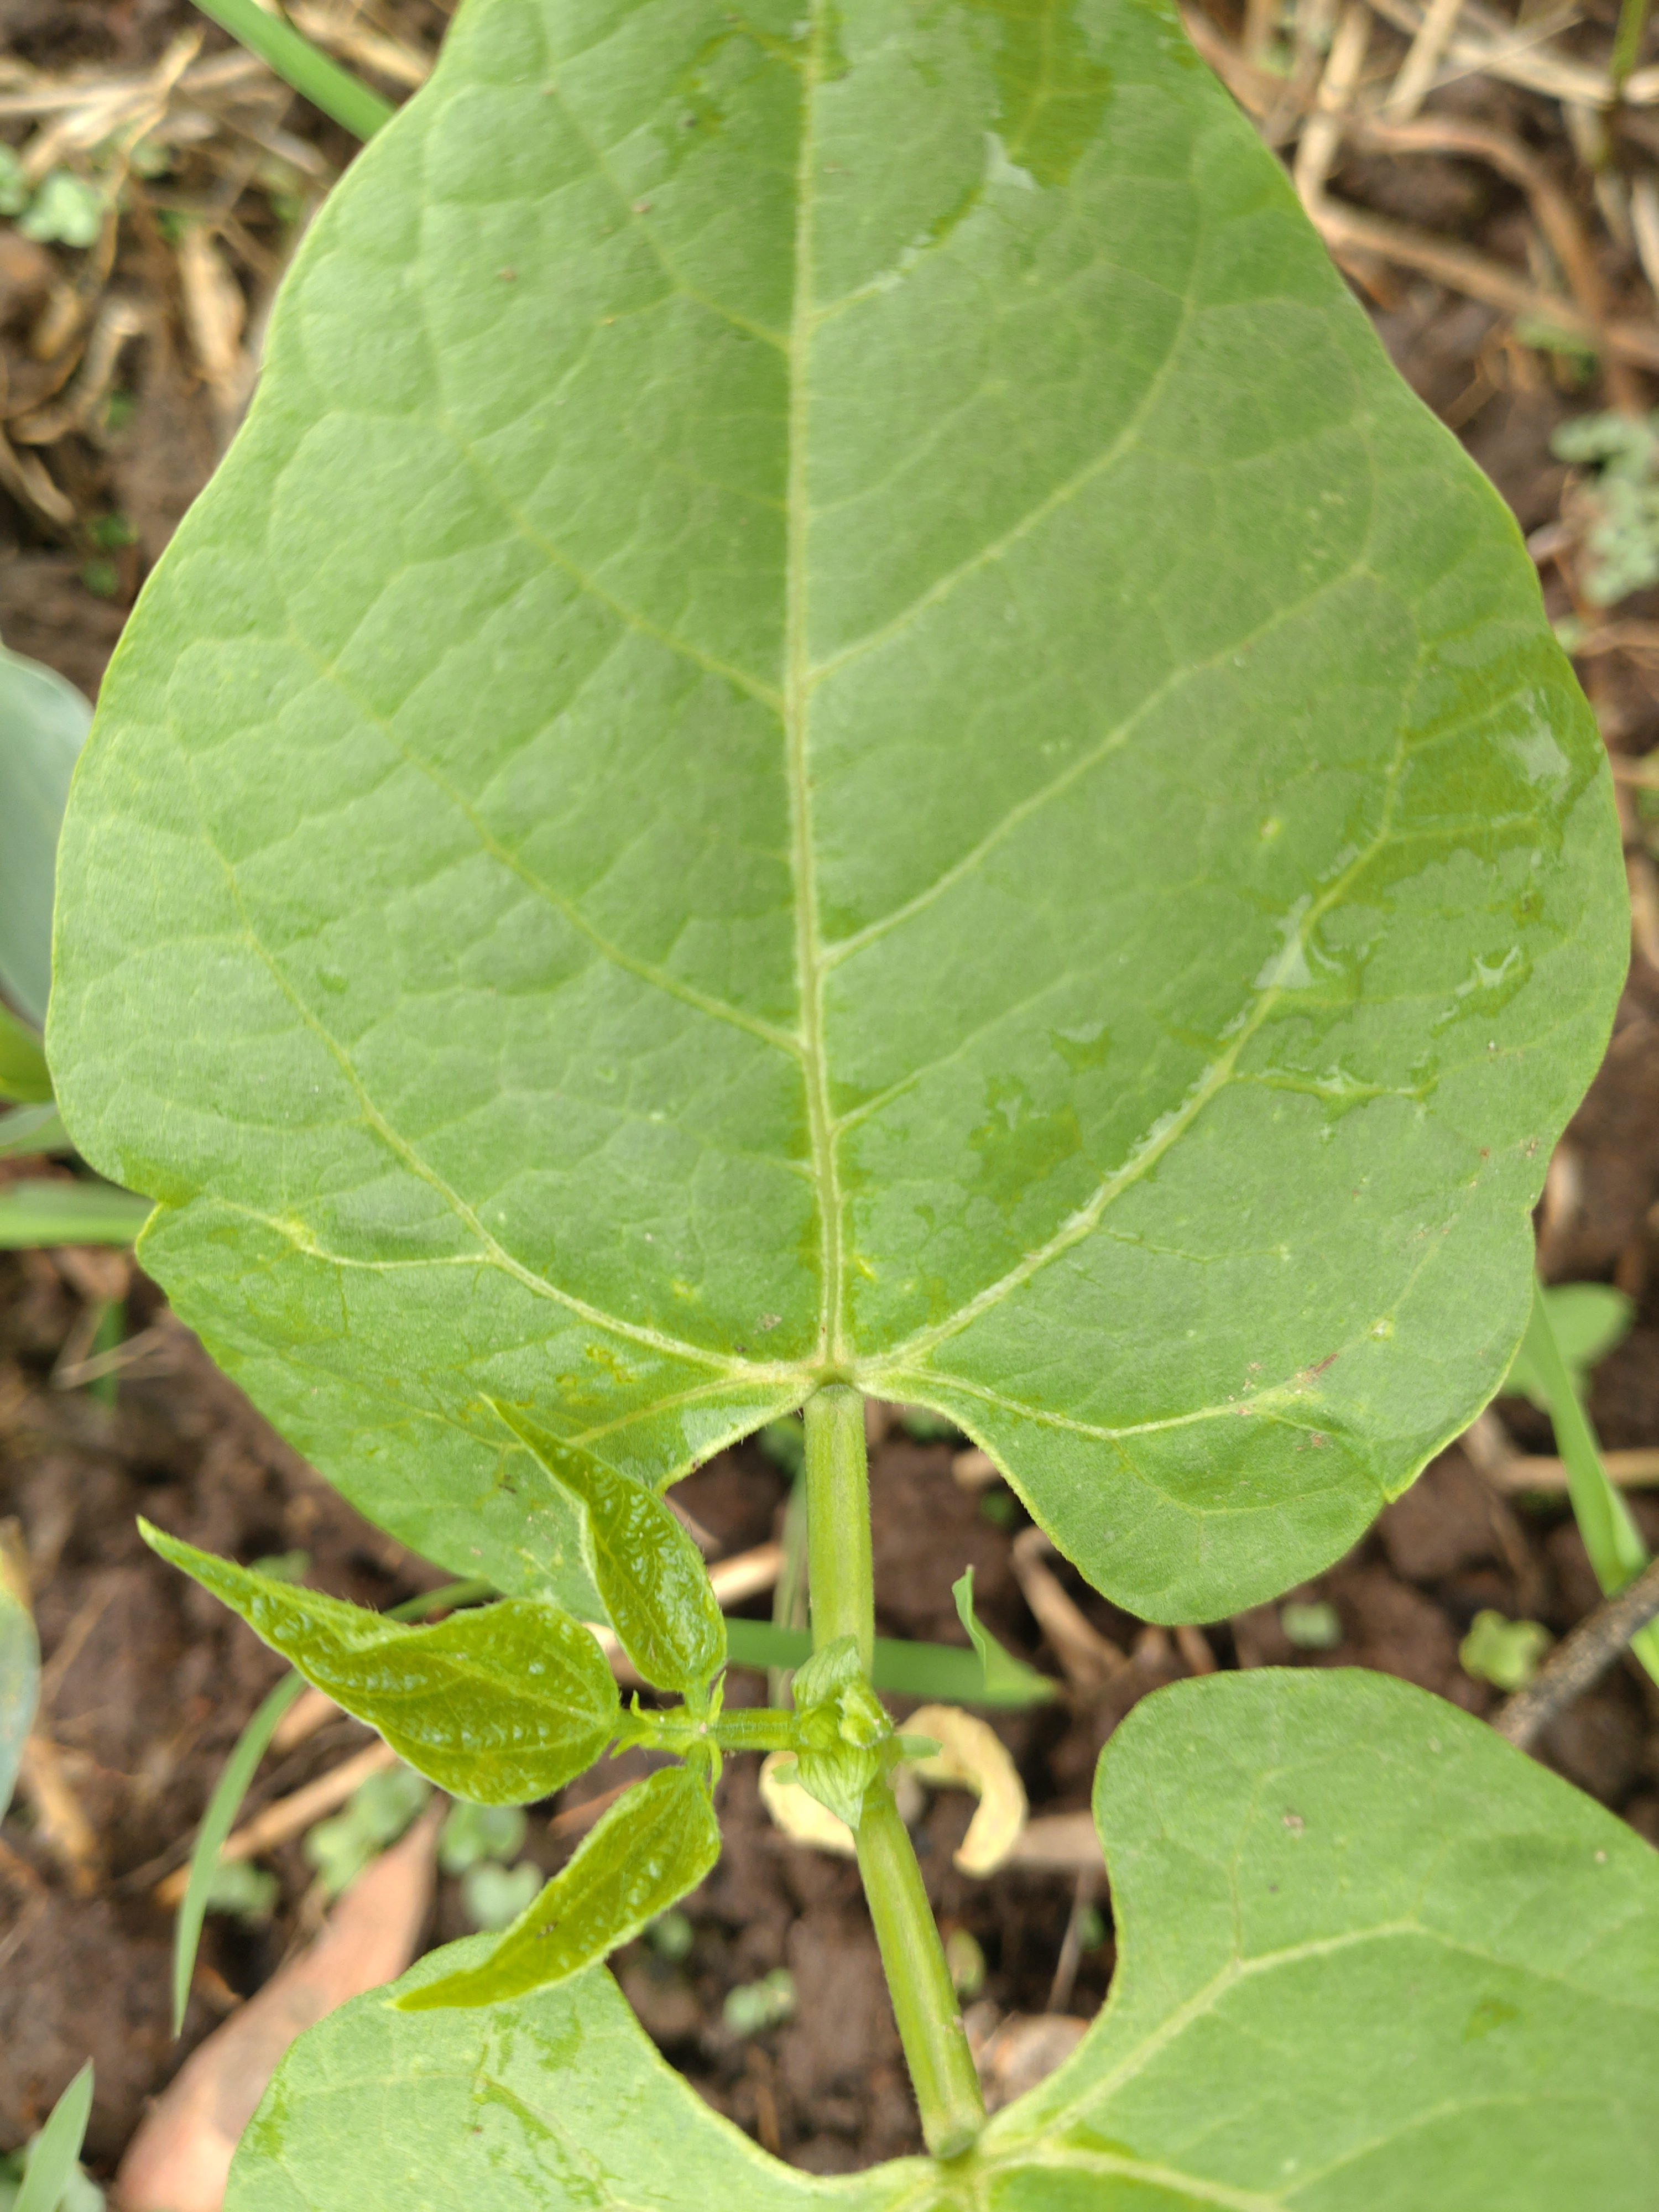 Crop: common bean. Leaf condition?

healthy
